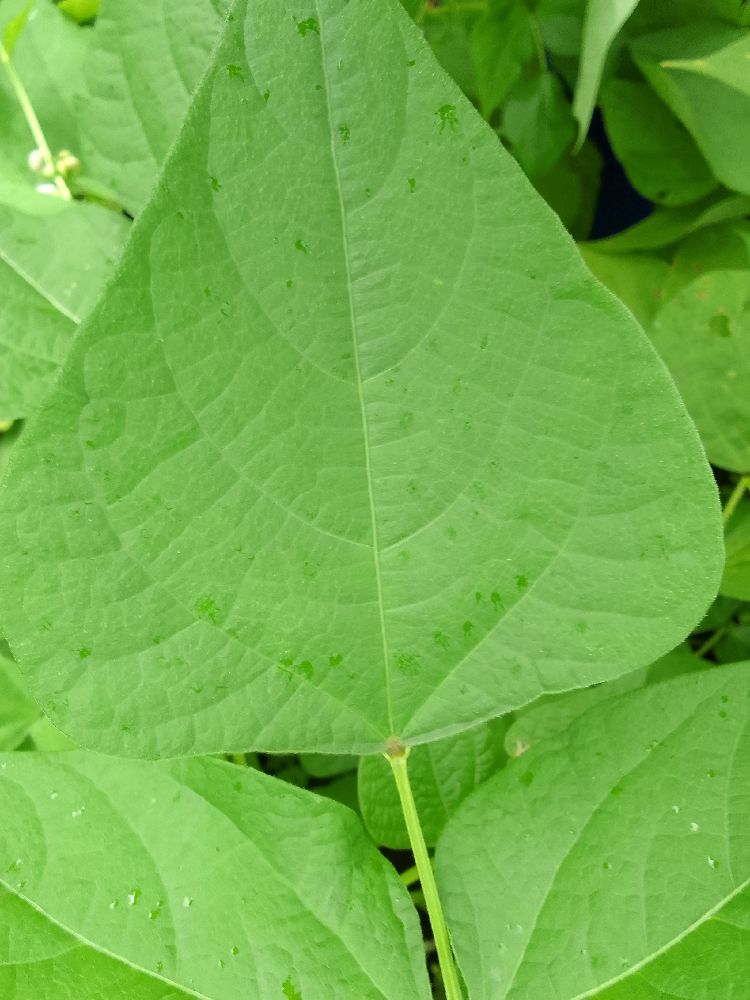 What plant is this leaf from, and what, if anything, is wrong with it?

common bean, healthy
